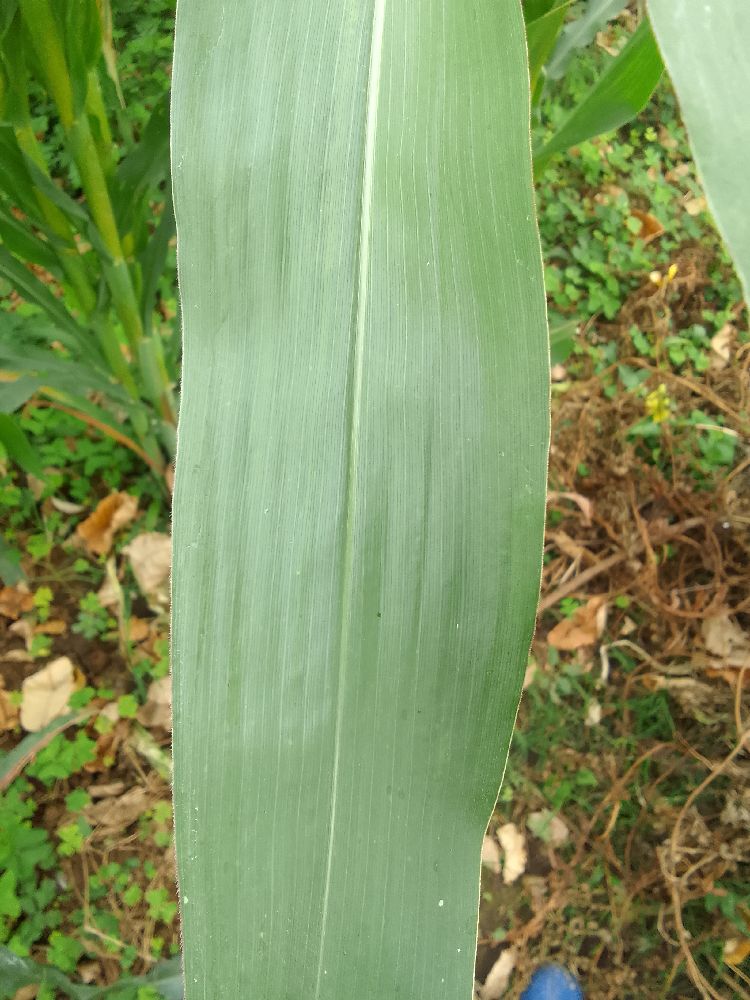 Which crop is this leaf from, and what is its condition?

maize, healthy
